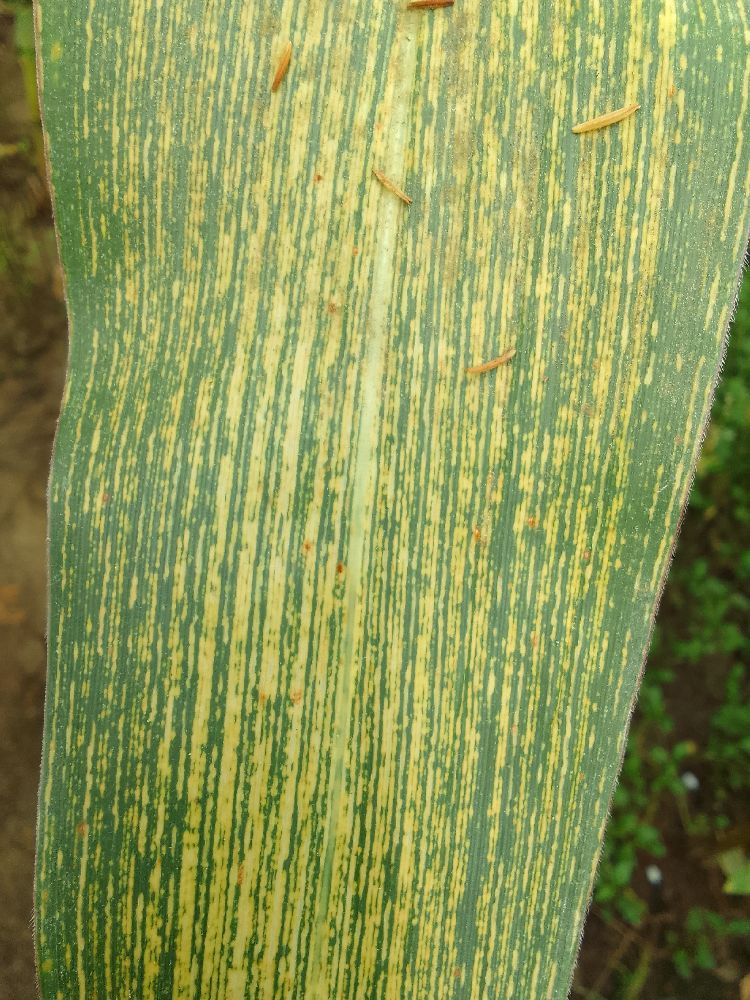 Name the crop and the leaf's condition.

maize, maize streak virus
